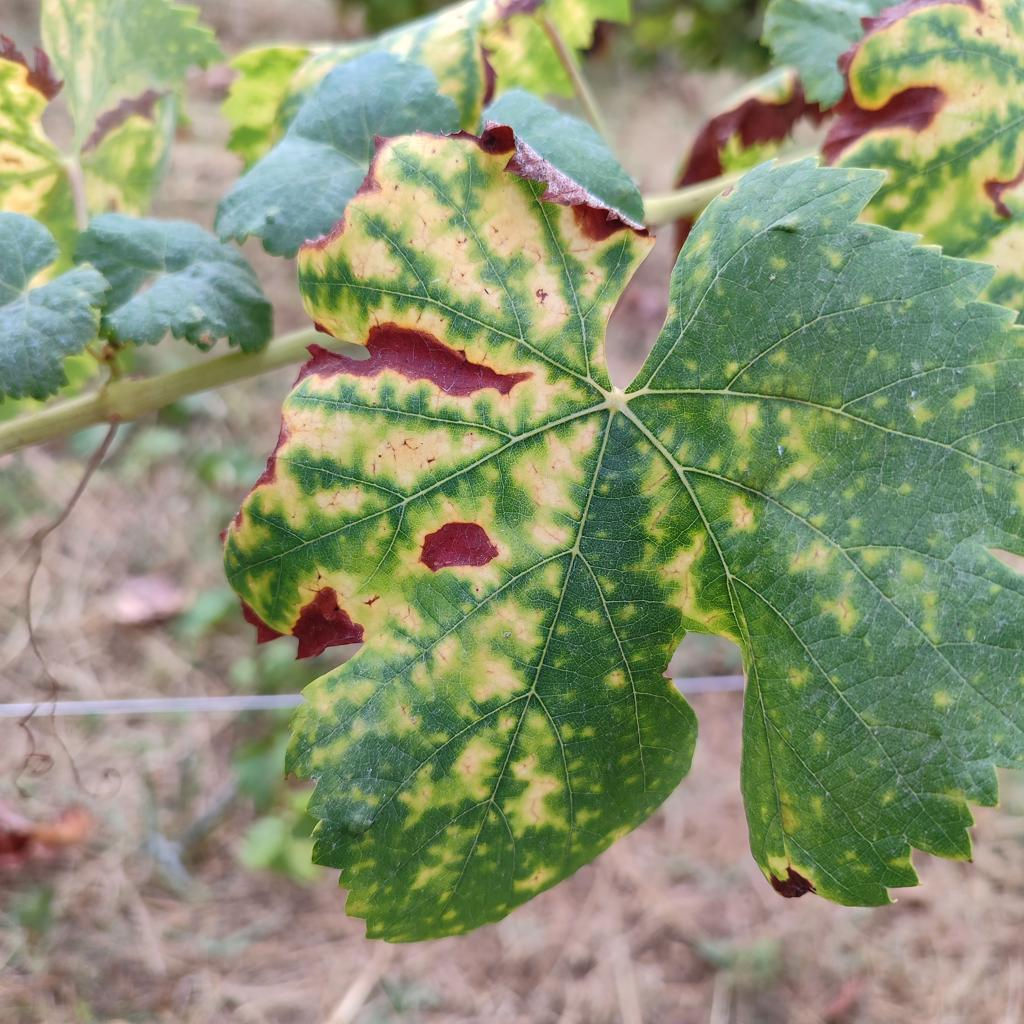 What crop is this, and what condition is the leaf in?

grapevine, esca complex
